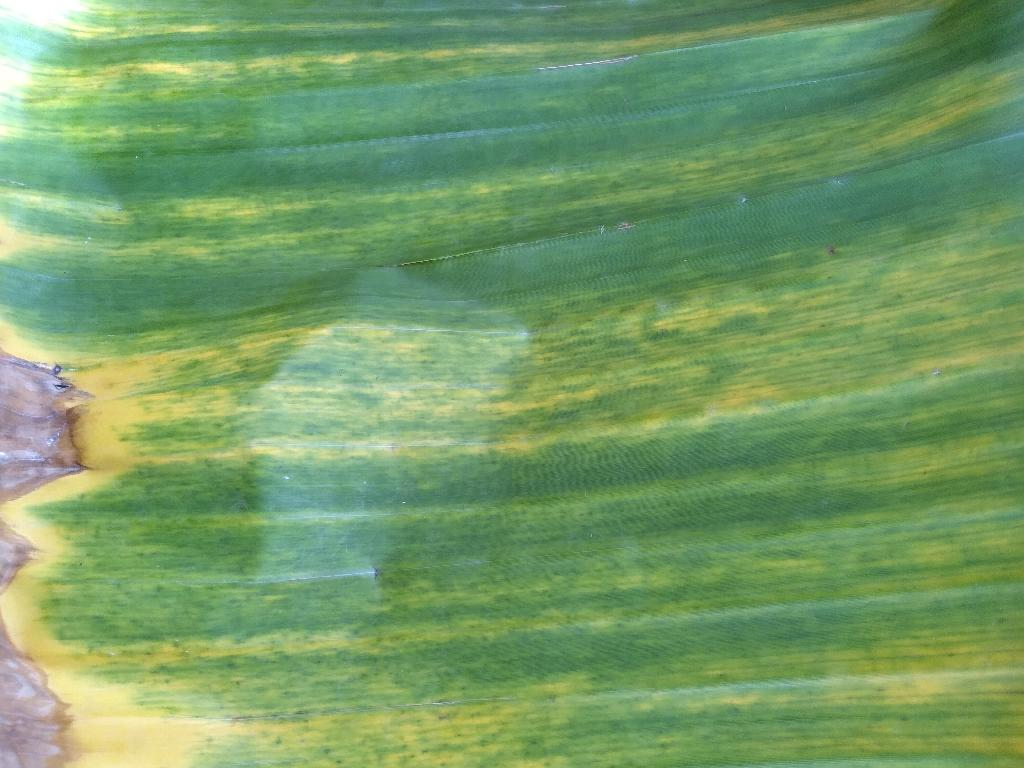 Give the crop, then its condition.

banana, fusarium wilt race 1
